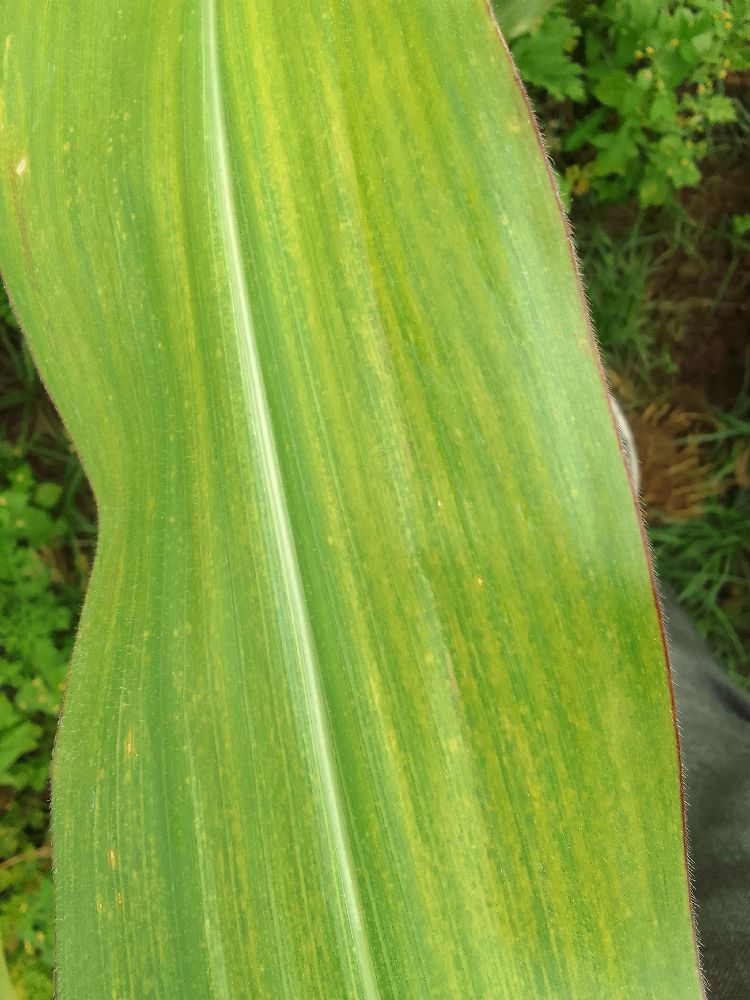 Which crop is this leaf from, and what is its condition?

maize, maize lethal necrosis
